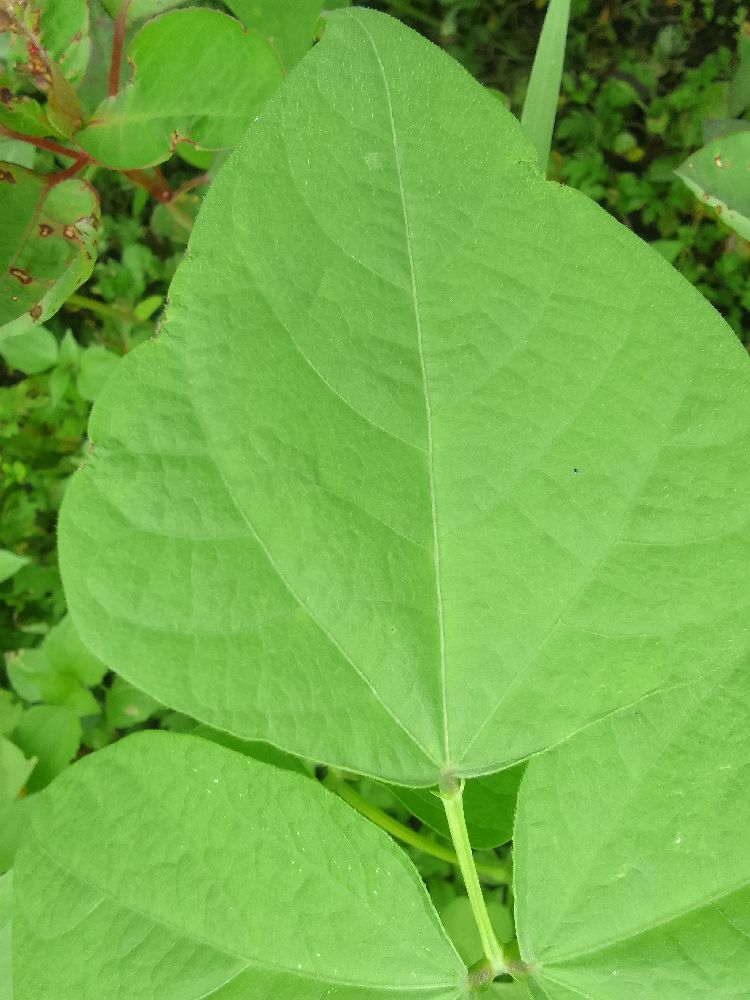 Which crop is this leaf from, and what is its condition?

common bean, healthy
